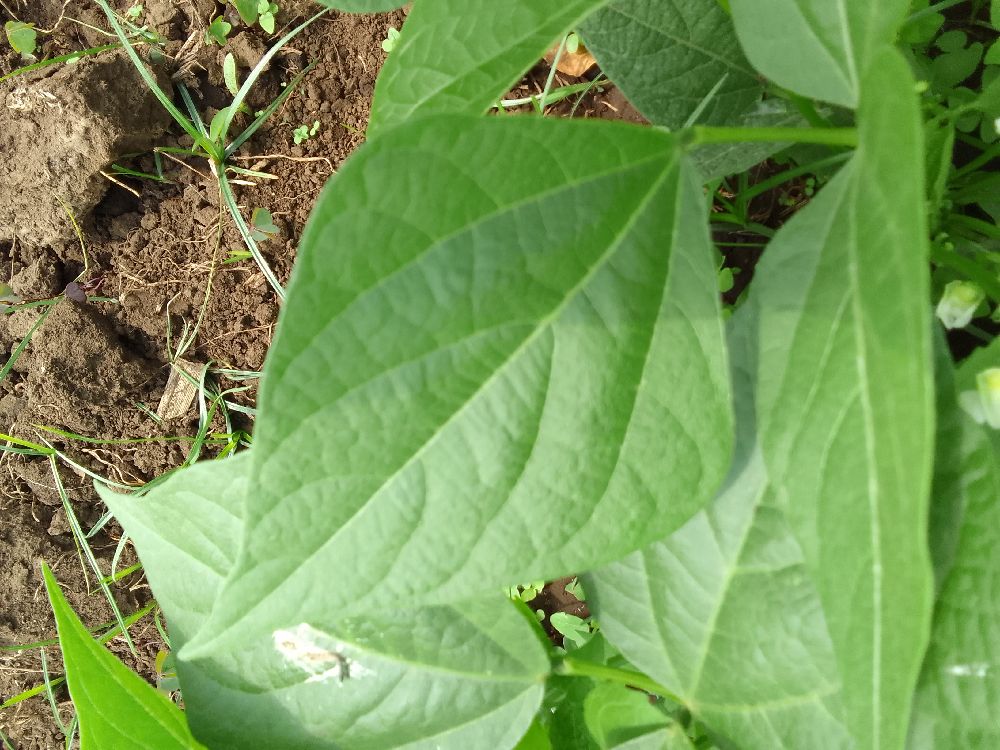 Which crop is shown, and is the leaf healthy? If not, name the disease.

common bean, healthy
